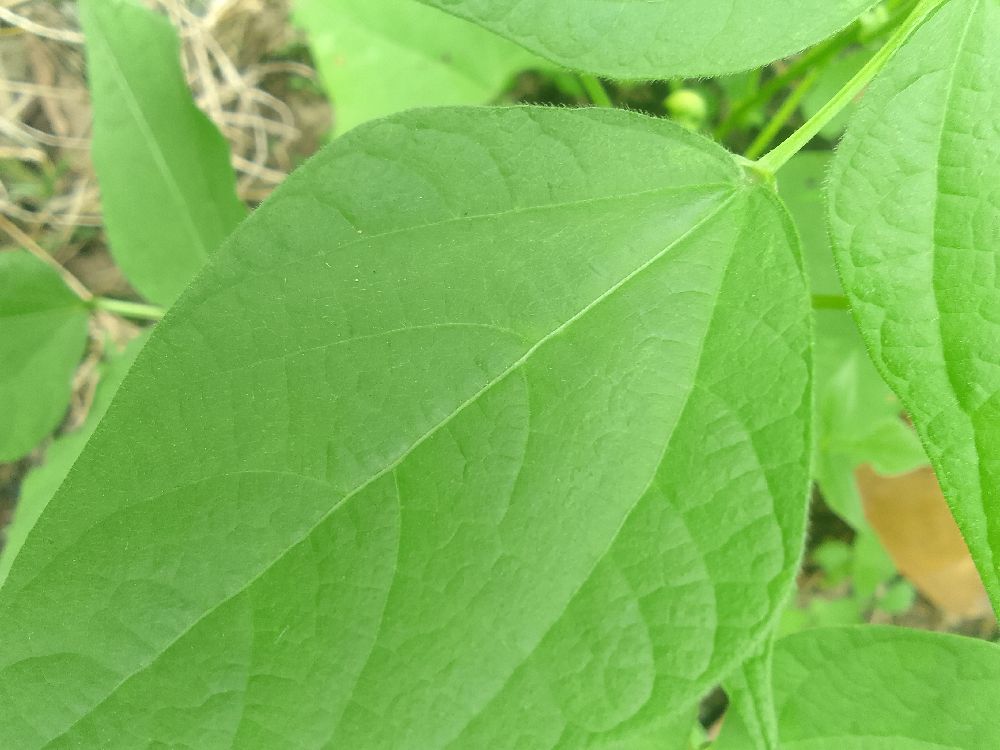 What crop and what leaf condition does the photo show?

common bean, healthy
